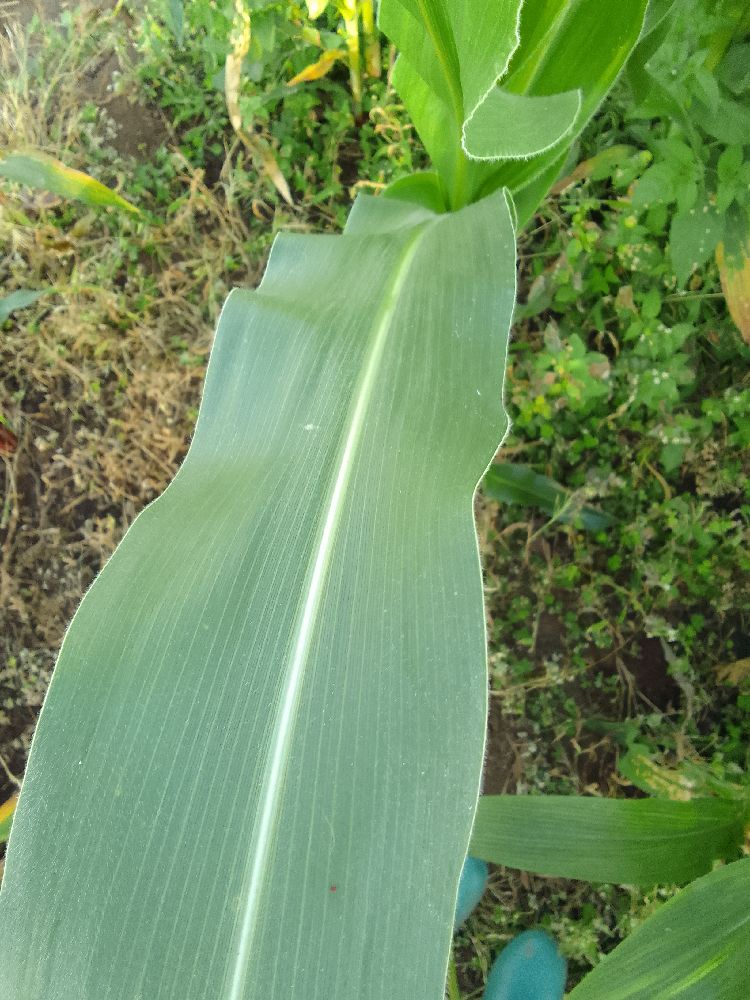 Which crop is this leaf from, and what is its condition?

maize, healthy
